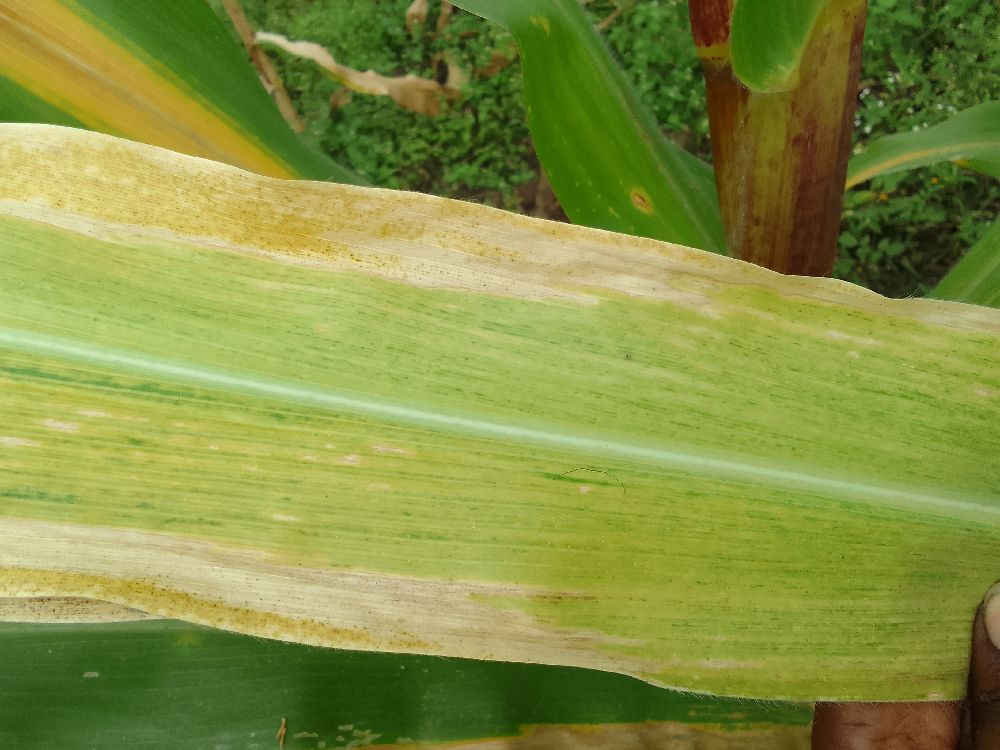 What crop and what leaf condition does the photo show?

maize, maize lethal necrosis
